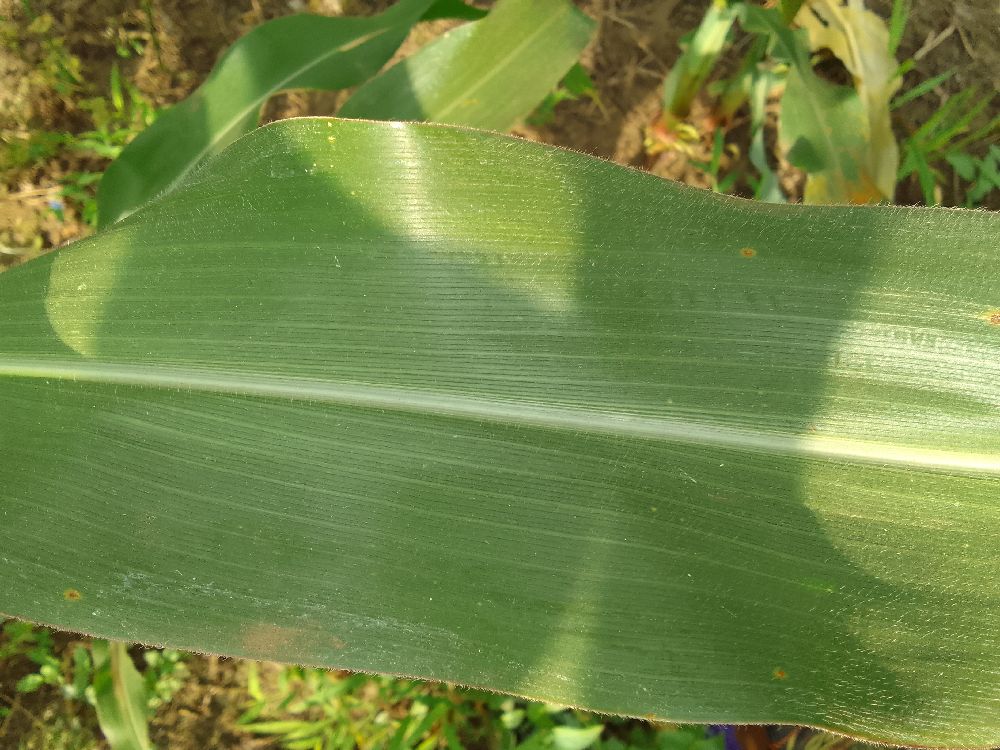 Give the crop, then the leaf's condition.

maize, healthy
